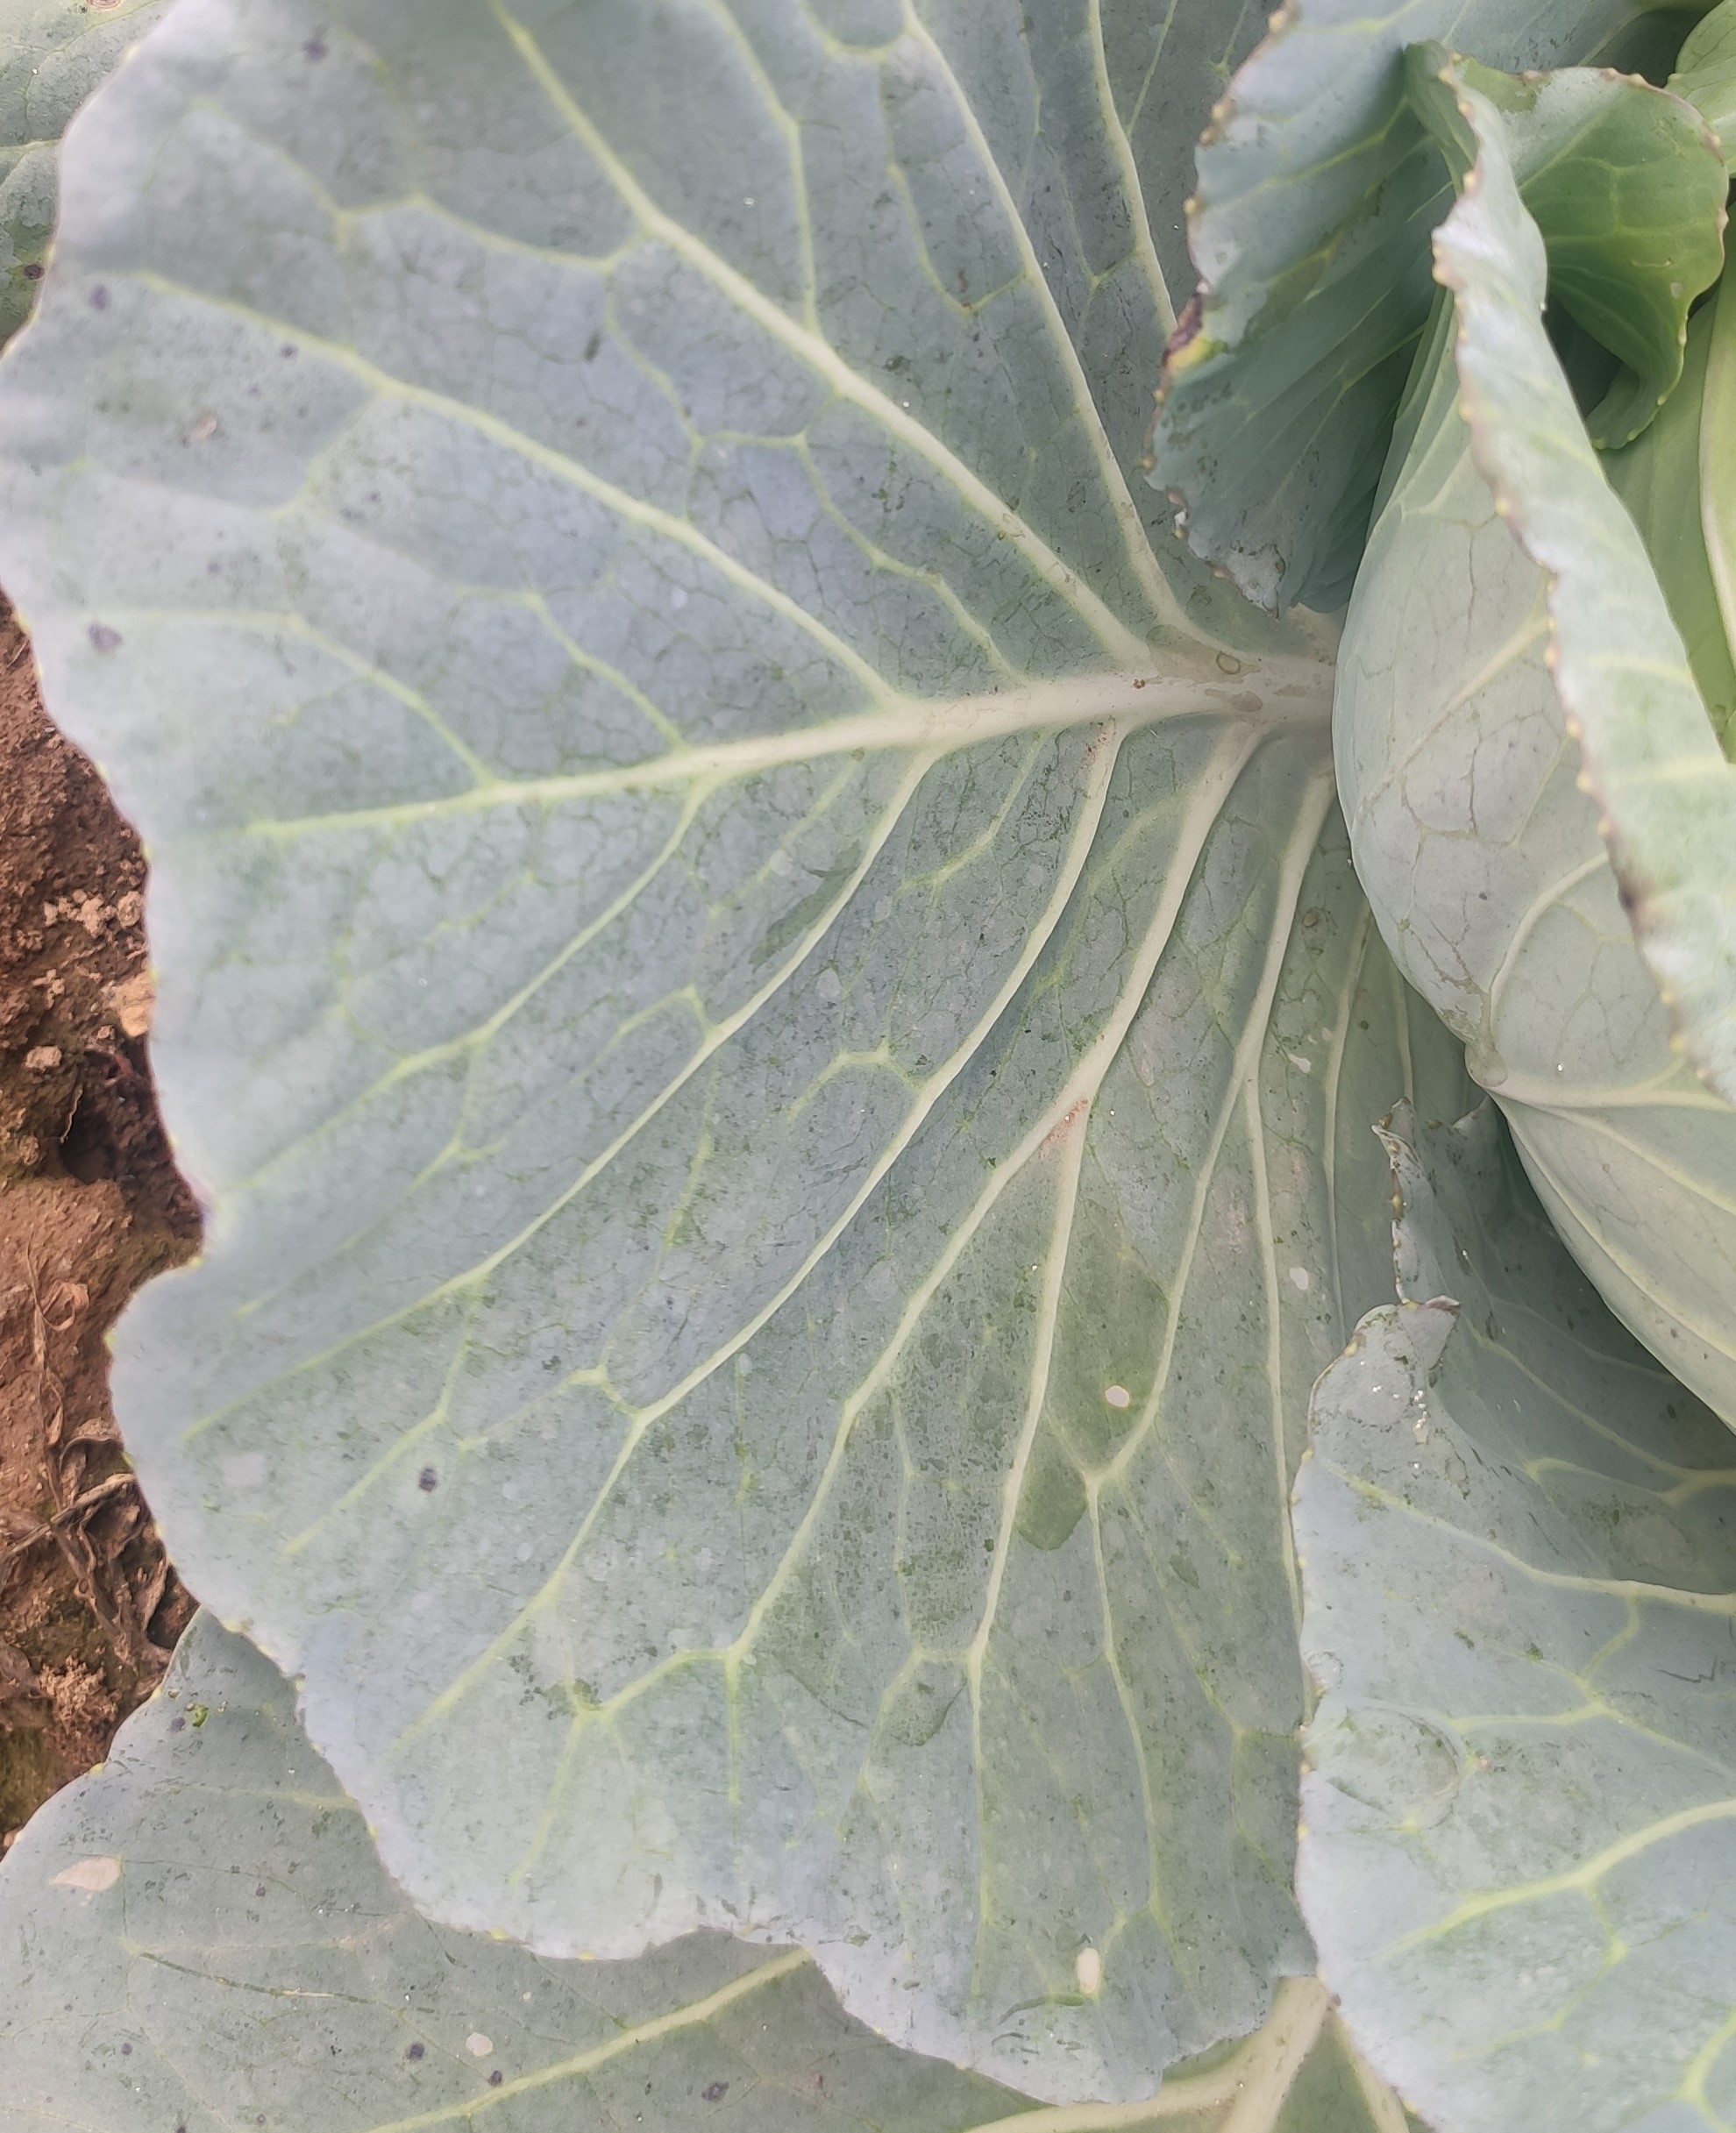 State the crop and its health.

cabbage, healthy
